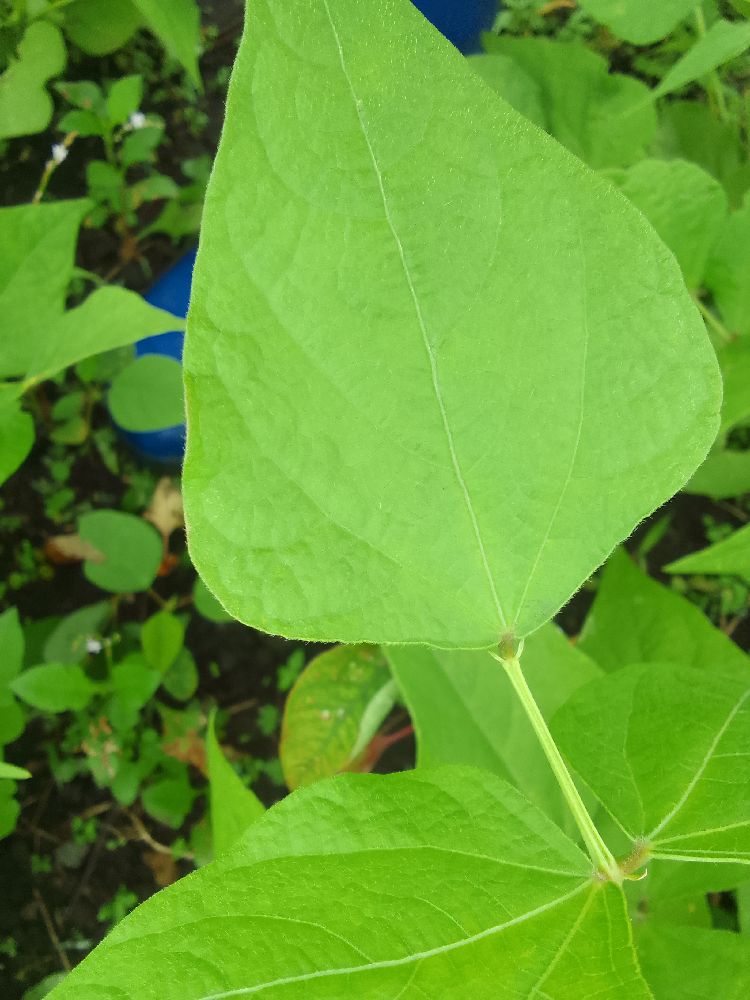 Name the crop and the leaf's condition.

common bean, healthy
